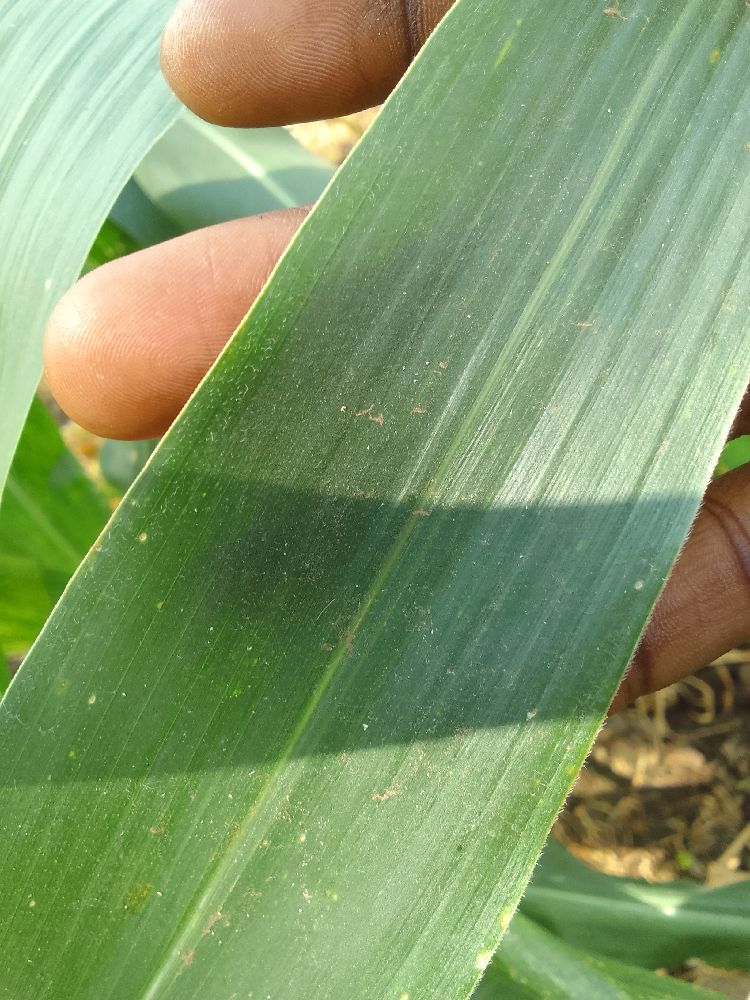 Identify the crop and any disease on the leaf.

maize, healthy
